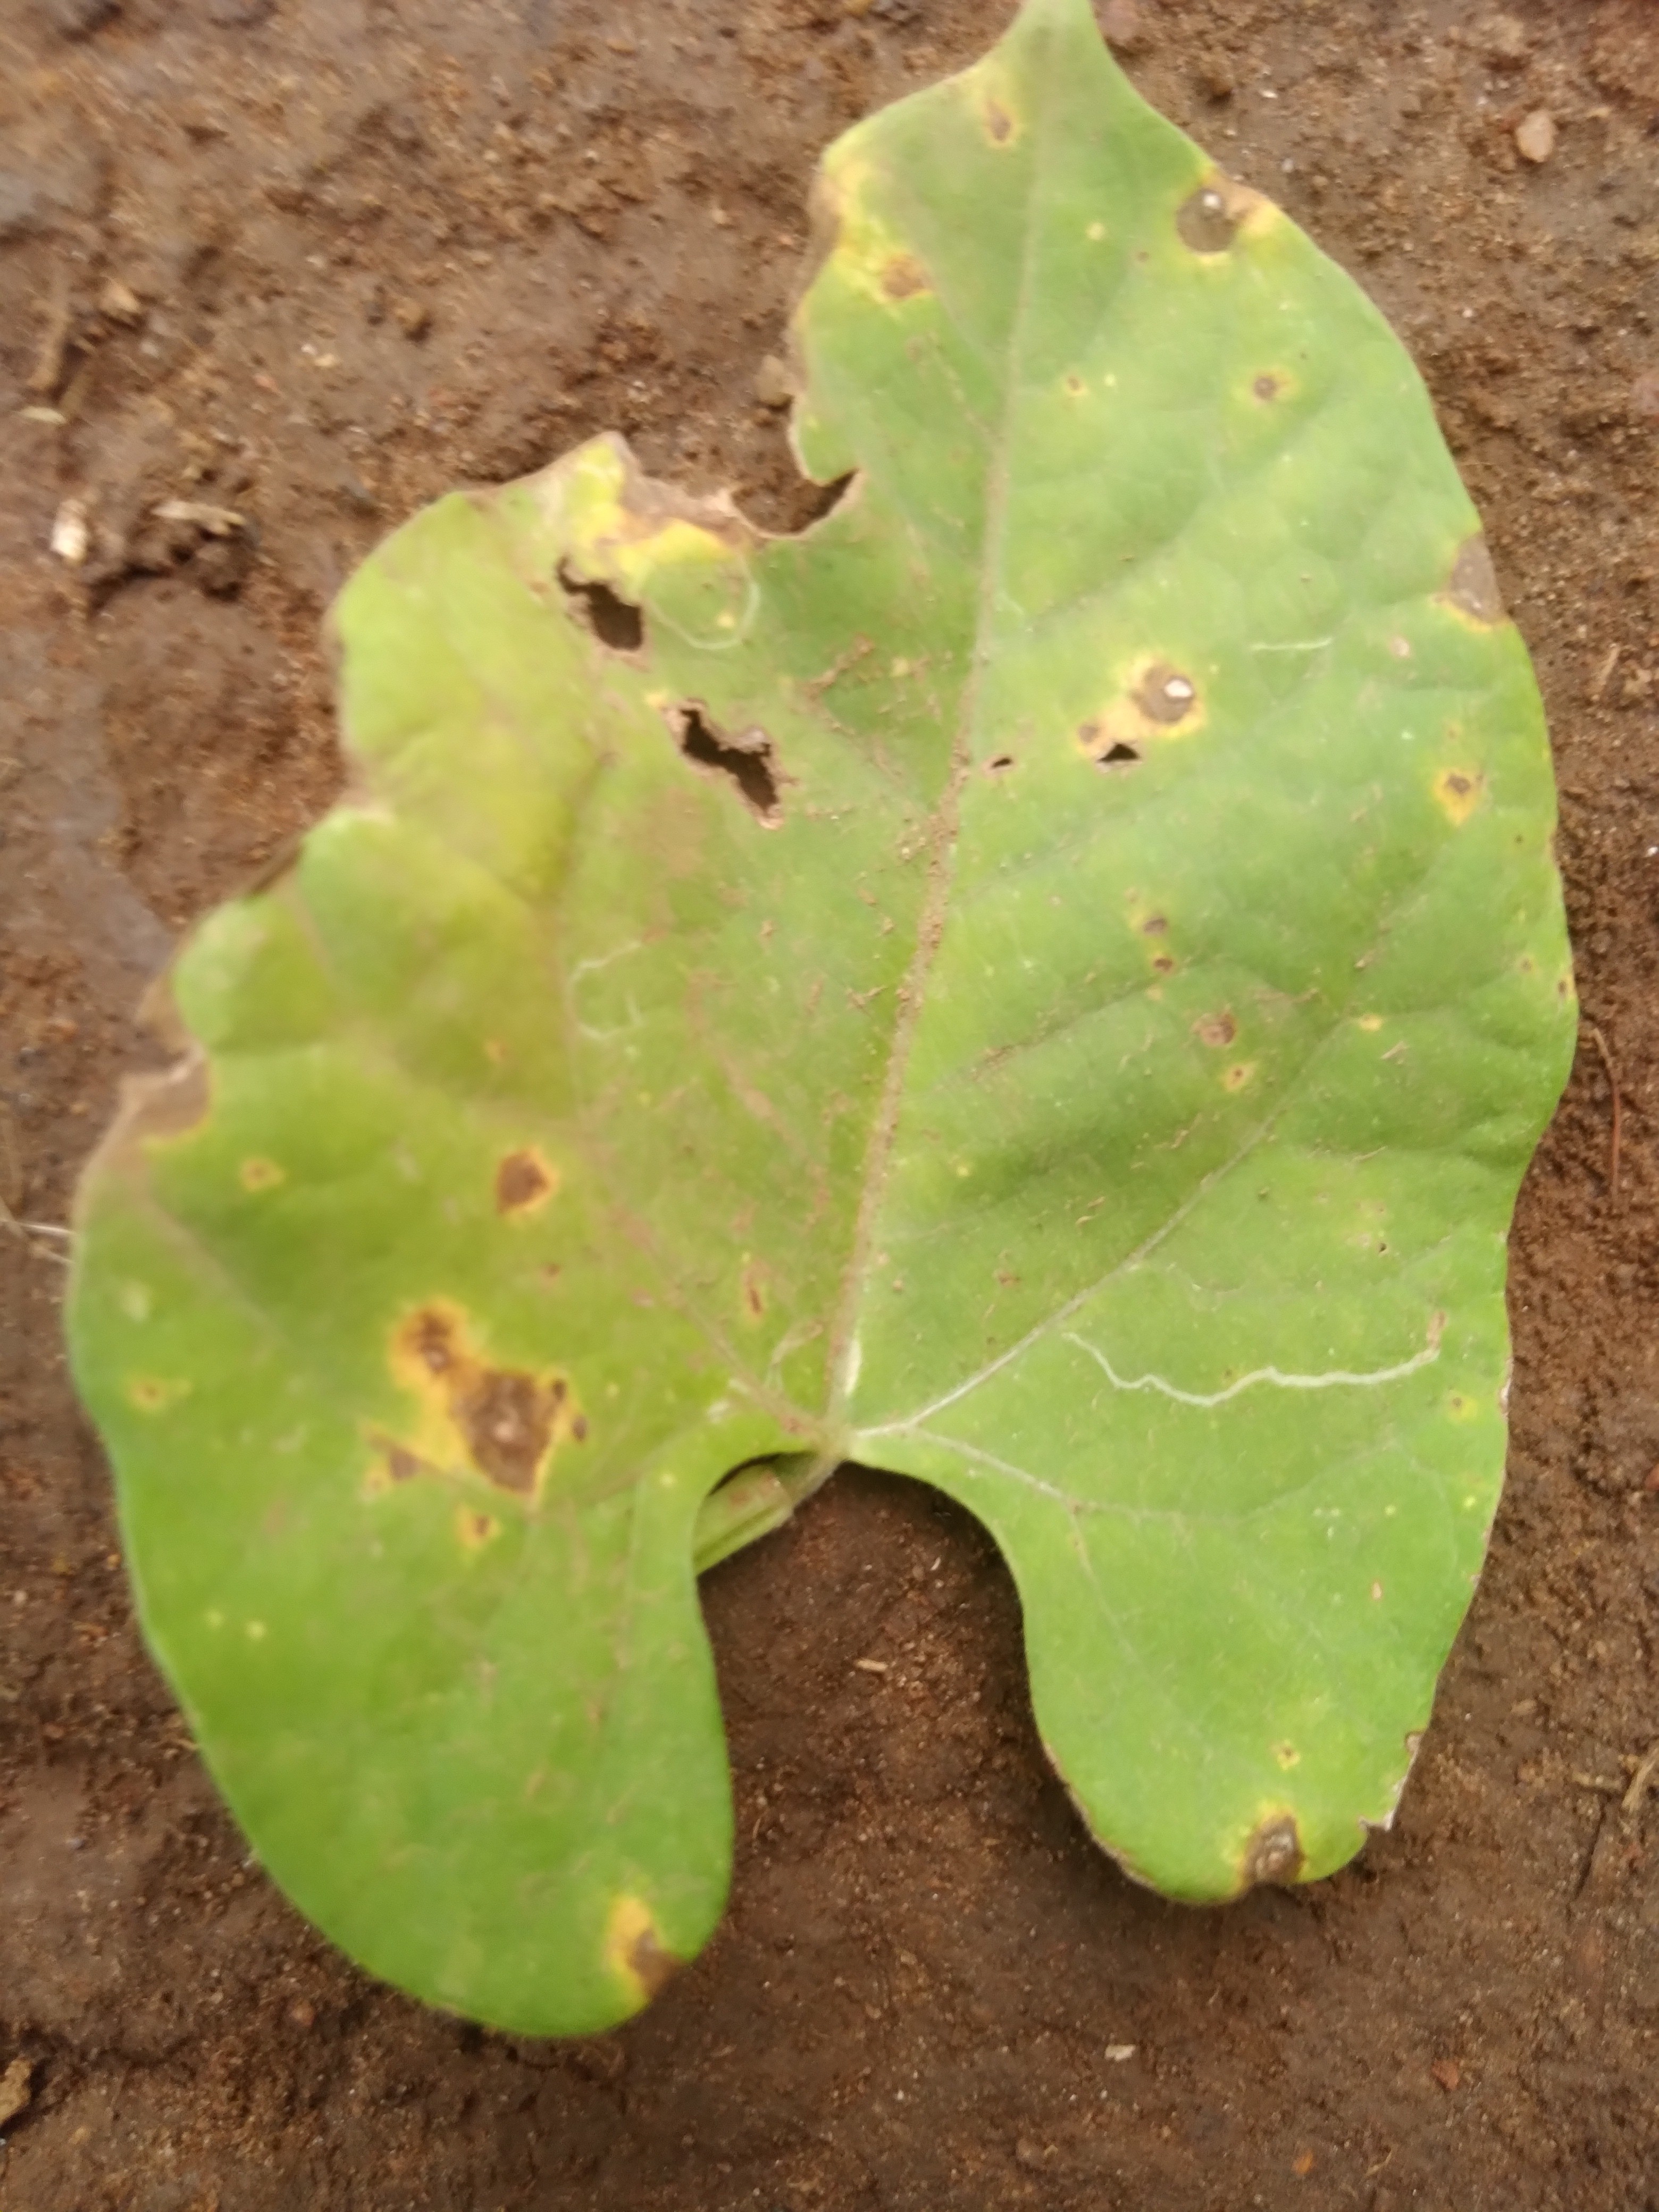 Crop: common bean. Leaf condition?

rust
